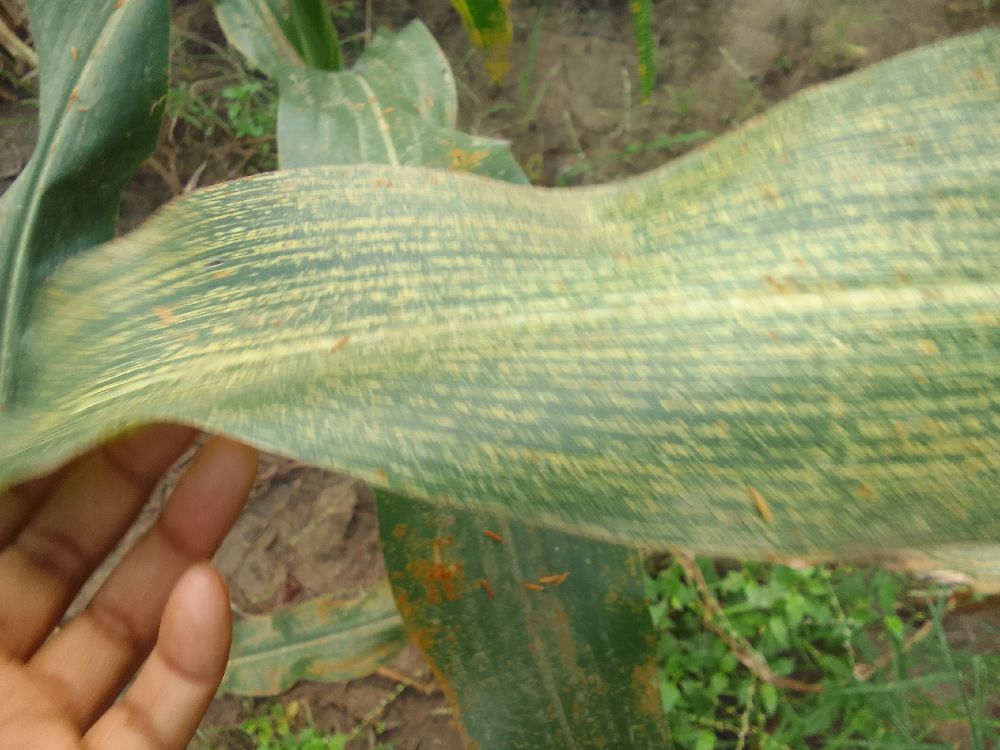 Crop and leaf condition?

maize, maize streak virus
